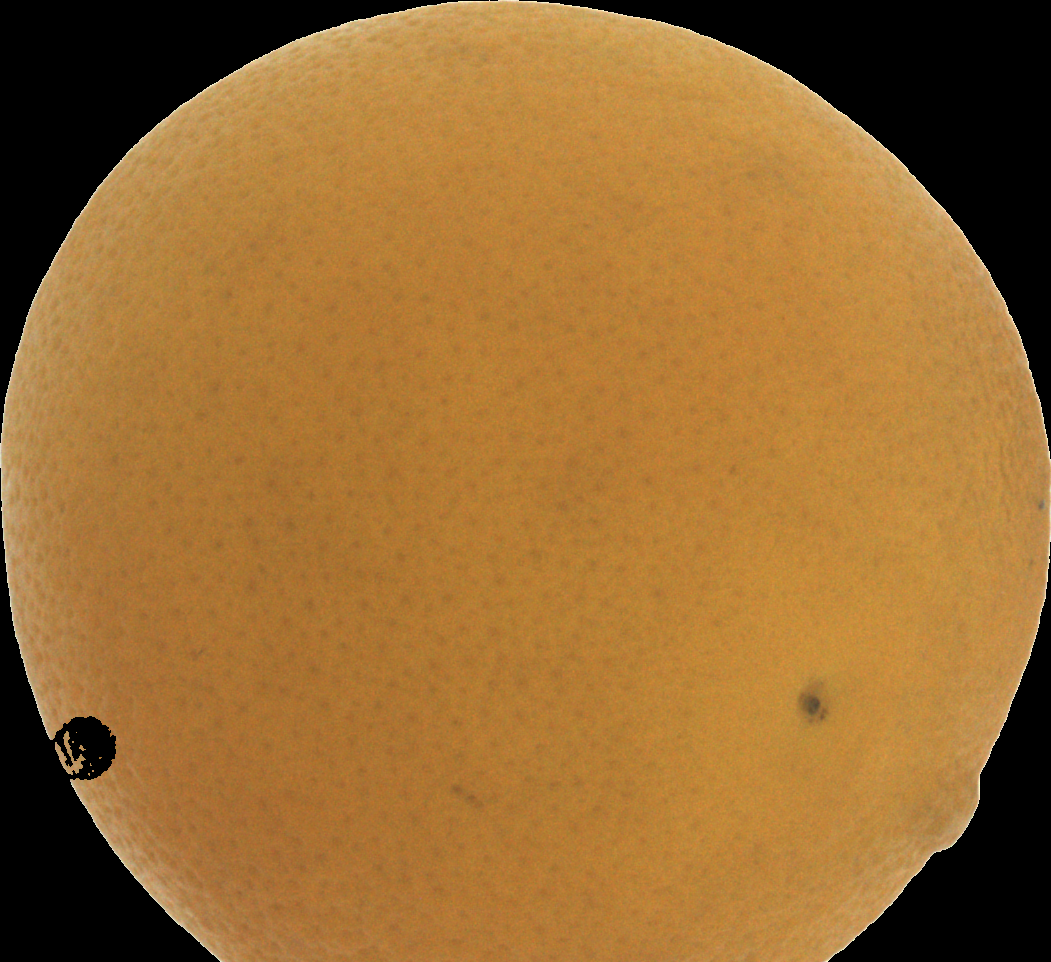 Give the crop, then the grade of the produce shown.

orange, bad
